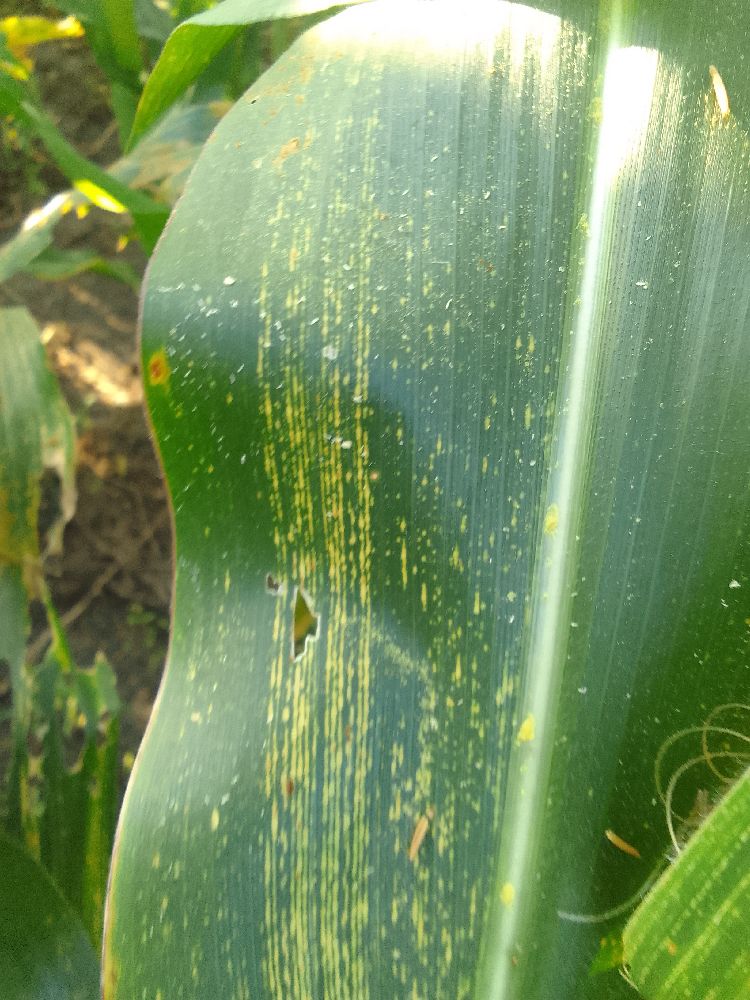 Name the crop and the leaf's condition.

maize, maize streak virus
